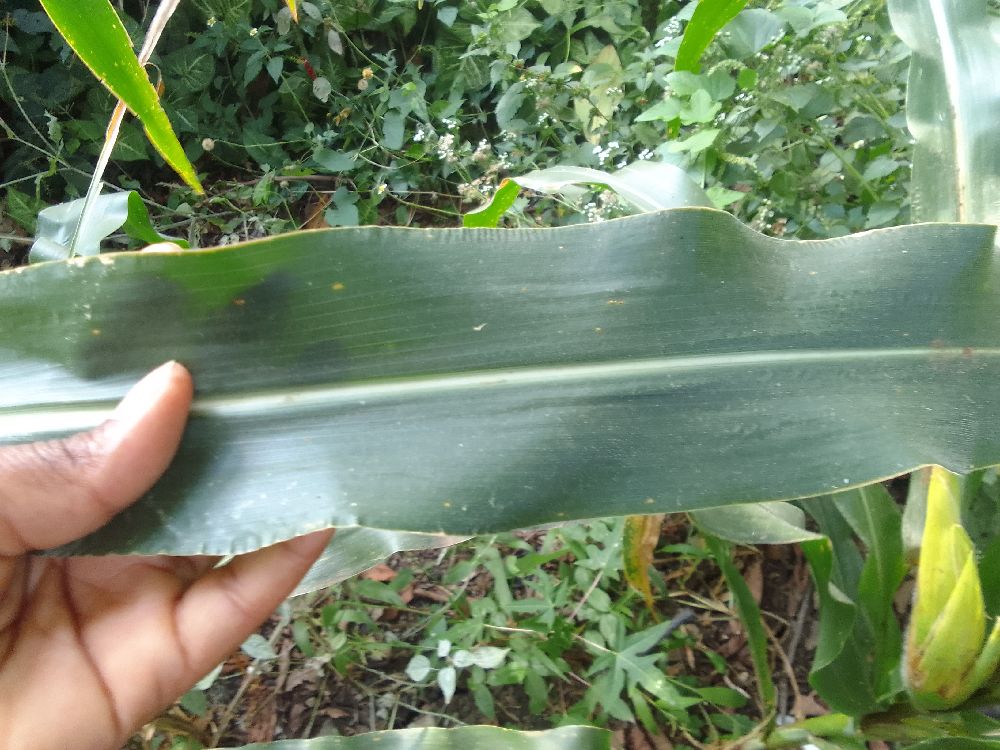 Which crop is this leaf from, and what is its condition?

maize, healthy
